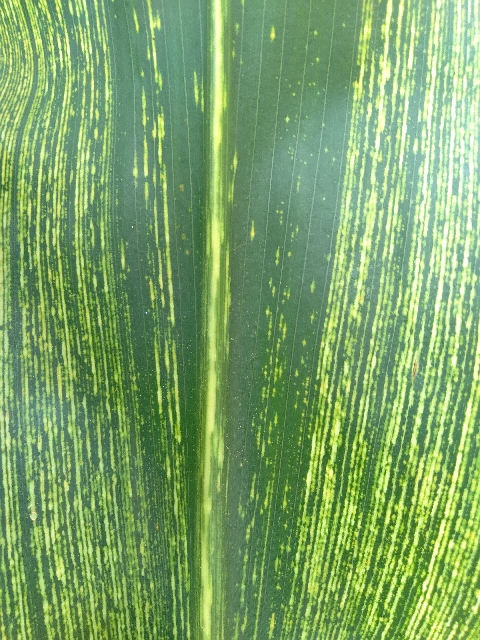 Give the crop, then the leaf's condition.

maize, maize streak virus
